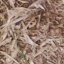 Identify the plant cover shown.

grass
